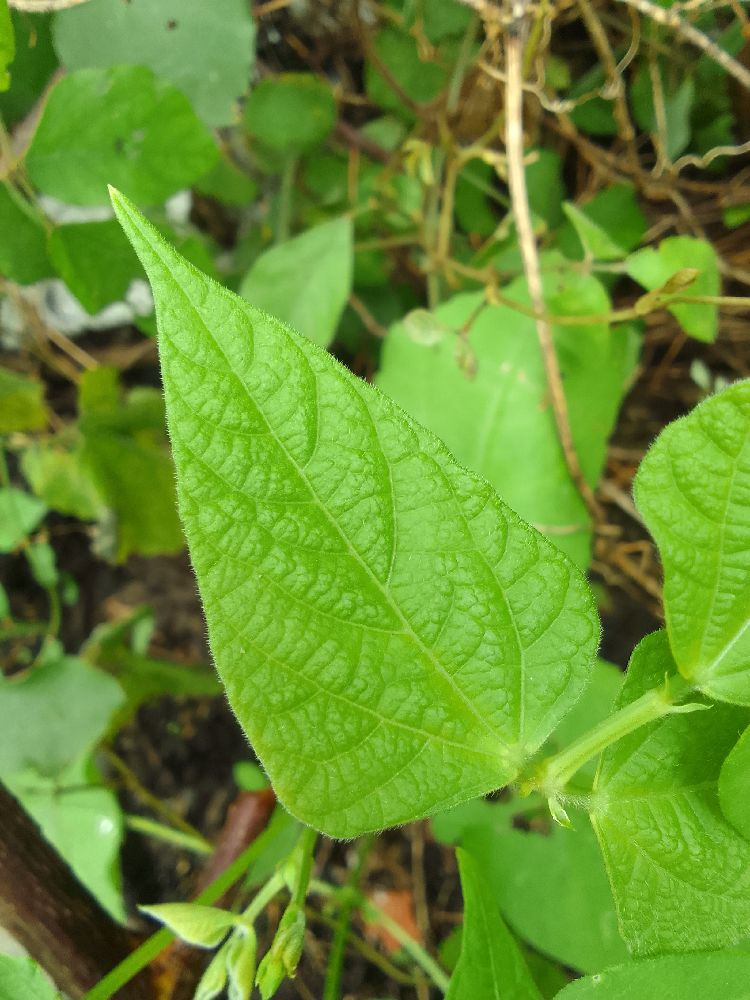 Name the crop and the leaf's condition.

common bean, healthy
